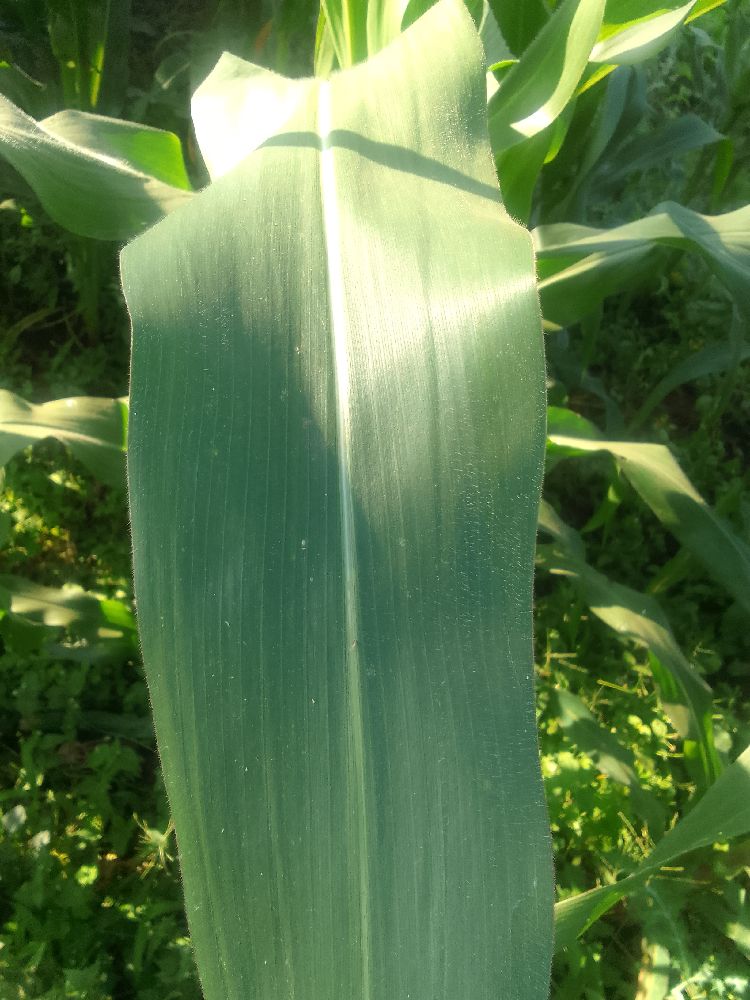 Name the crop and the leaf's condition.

maize, healthy
